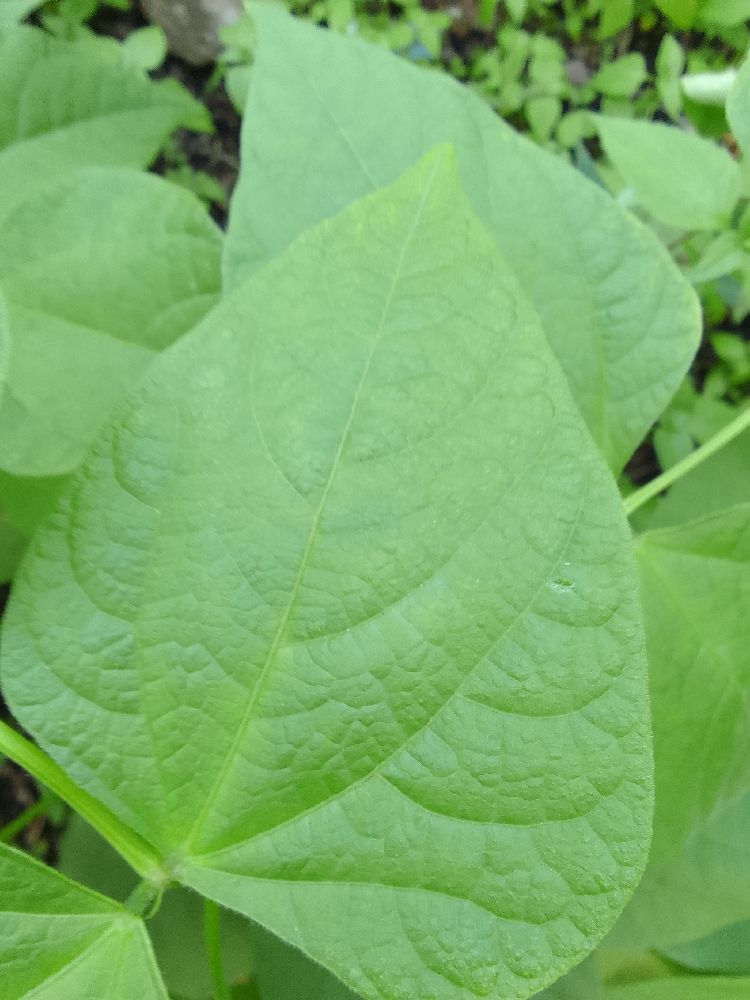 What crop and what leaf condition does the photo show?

common bean, healthy
